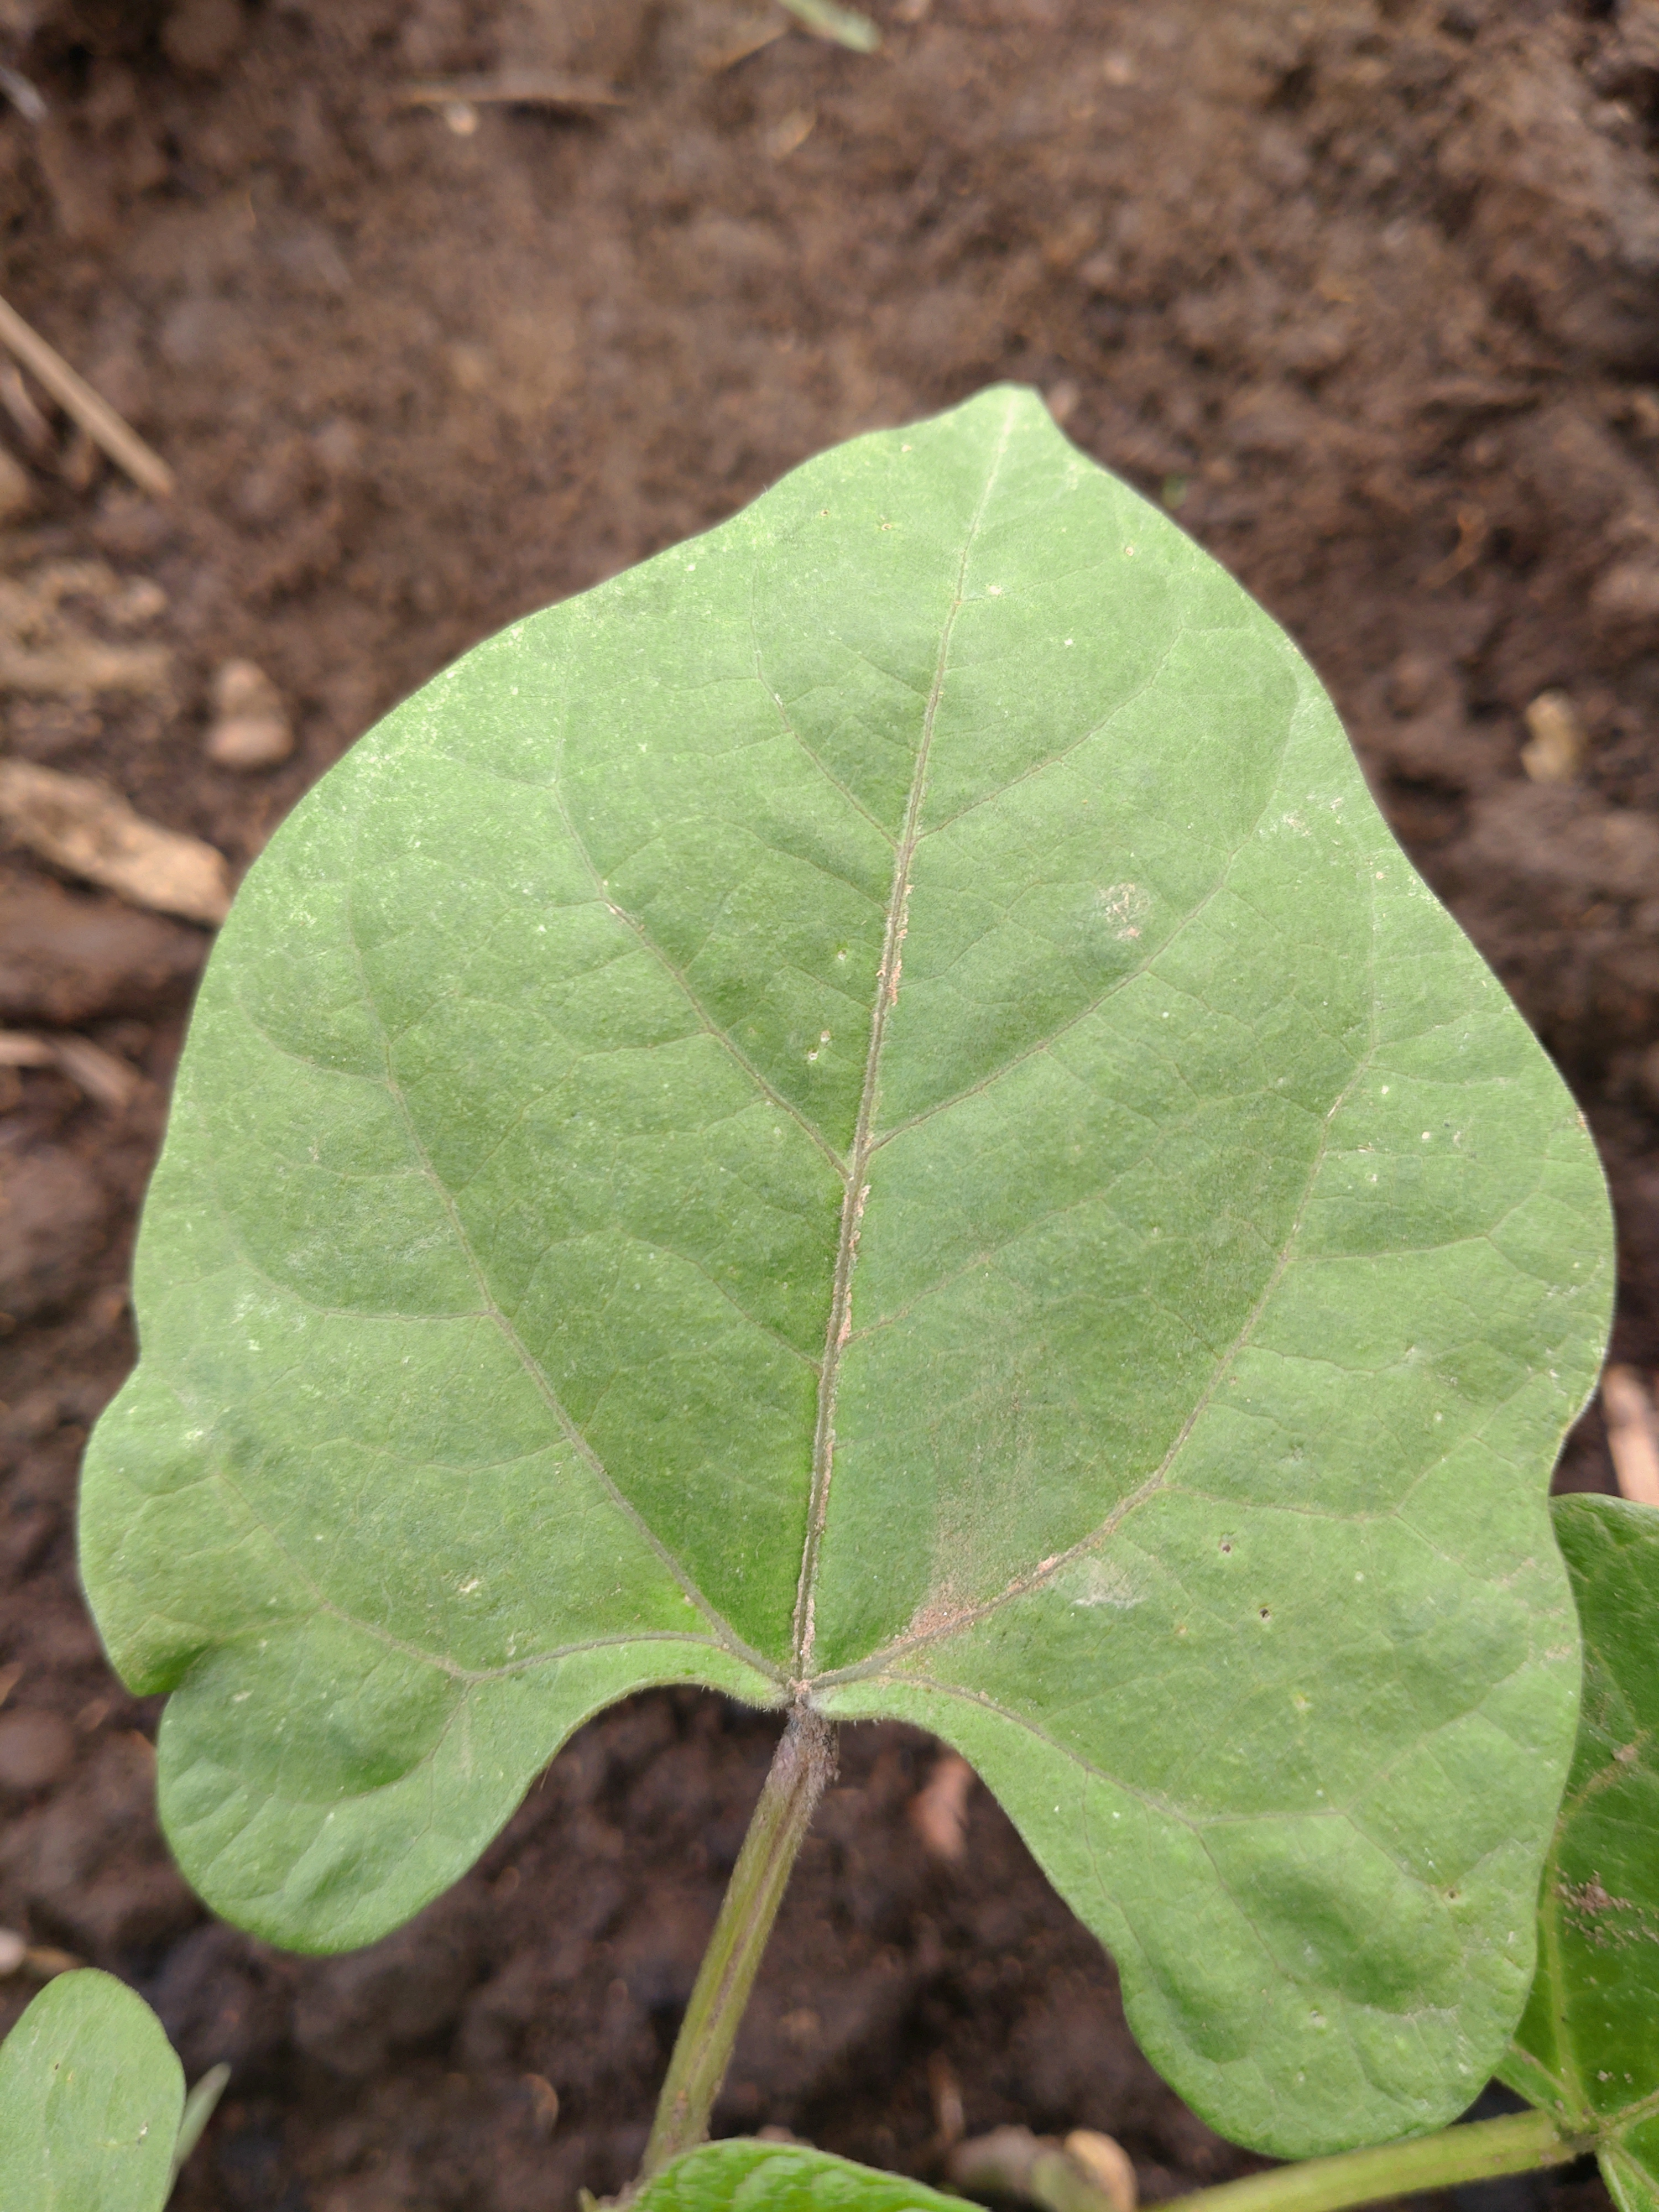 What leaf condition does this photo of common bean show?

healthy
